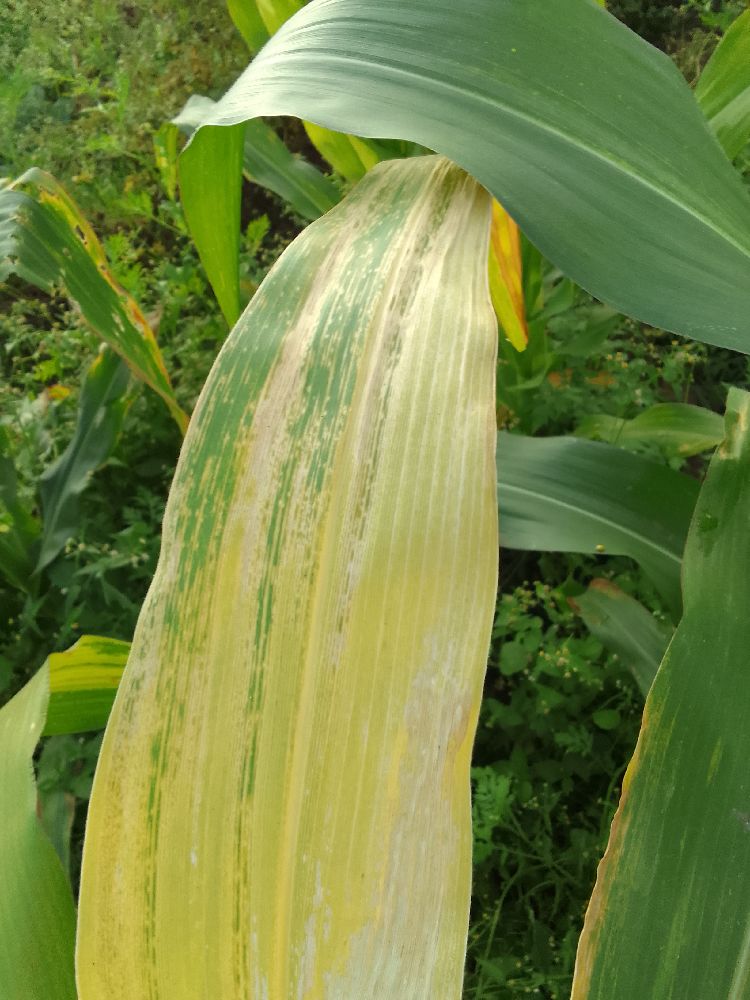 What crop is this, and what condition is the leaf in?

maize, maize lethal necrosis
